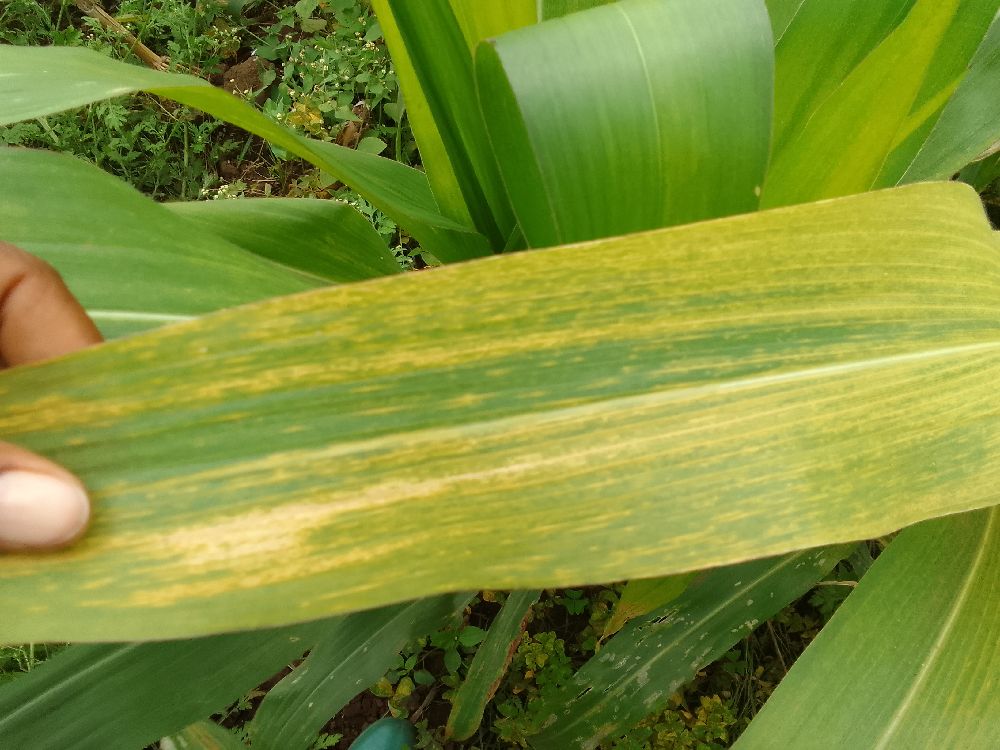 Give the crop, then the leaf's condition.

maize, maize lethal necrosis
